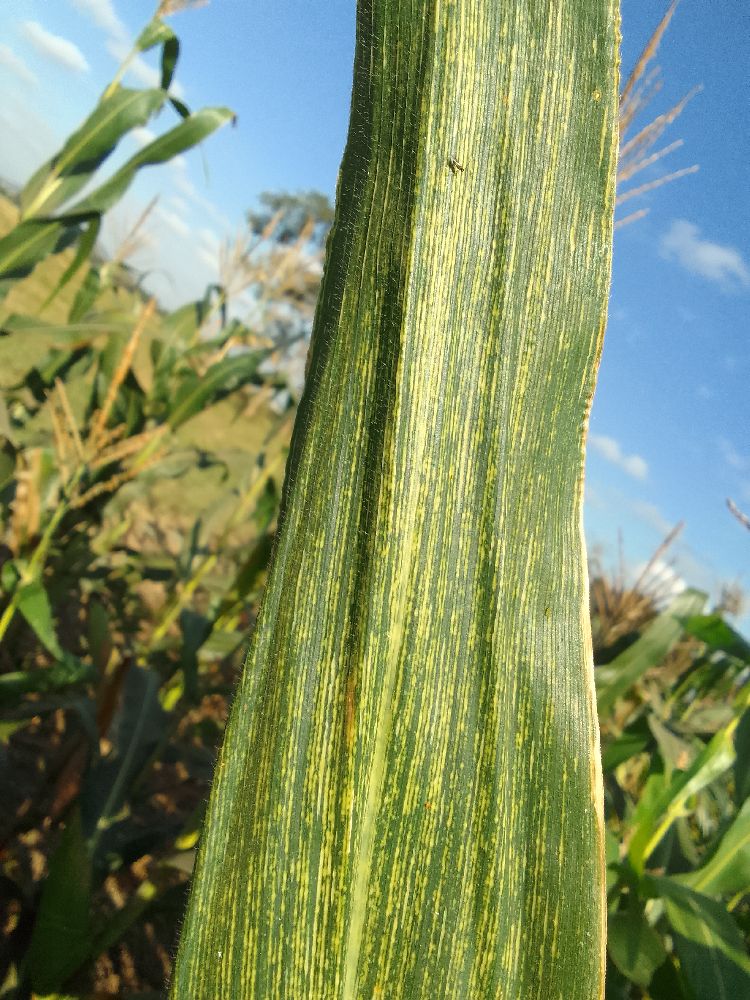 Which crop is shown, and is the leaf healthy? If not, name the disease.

maize, maize streak virus
